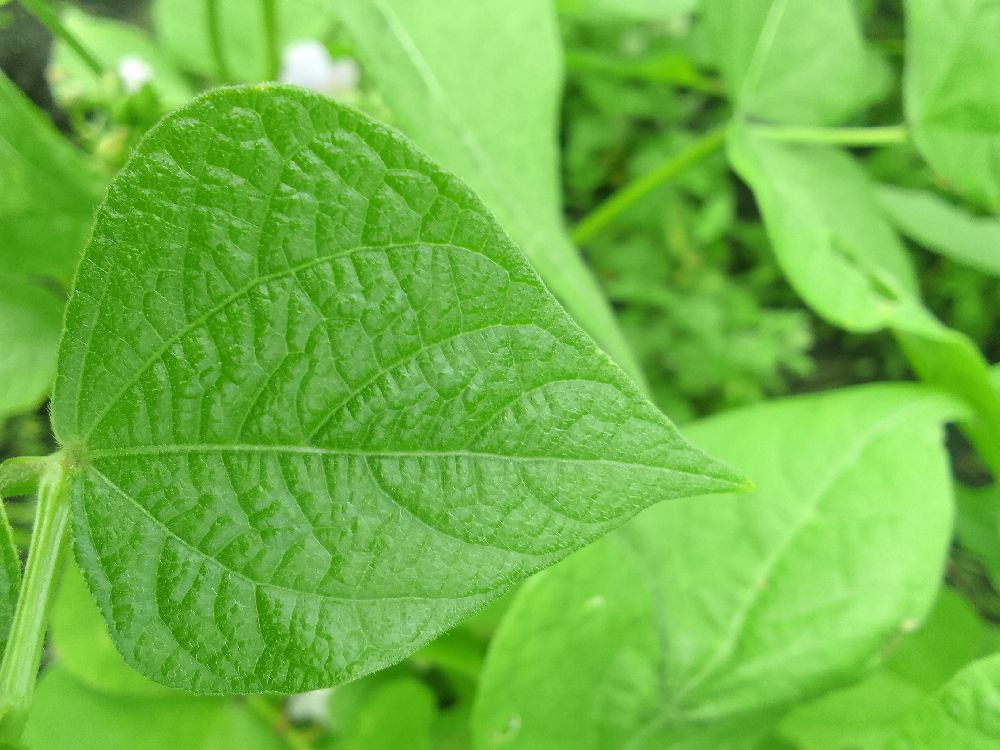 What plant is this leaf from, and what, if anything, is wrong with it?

common bean, healthy
